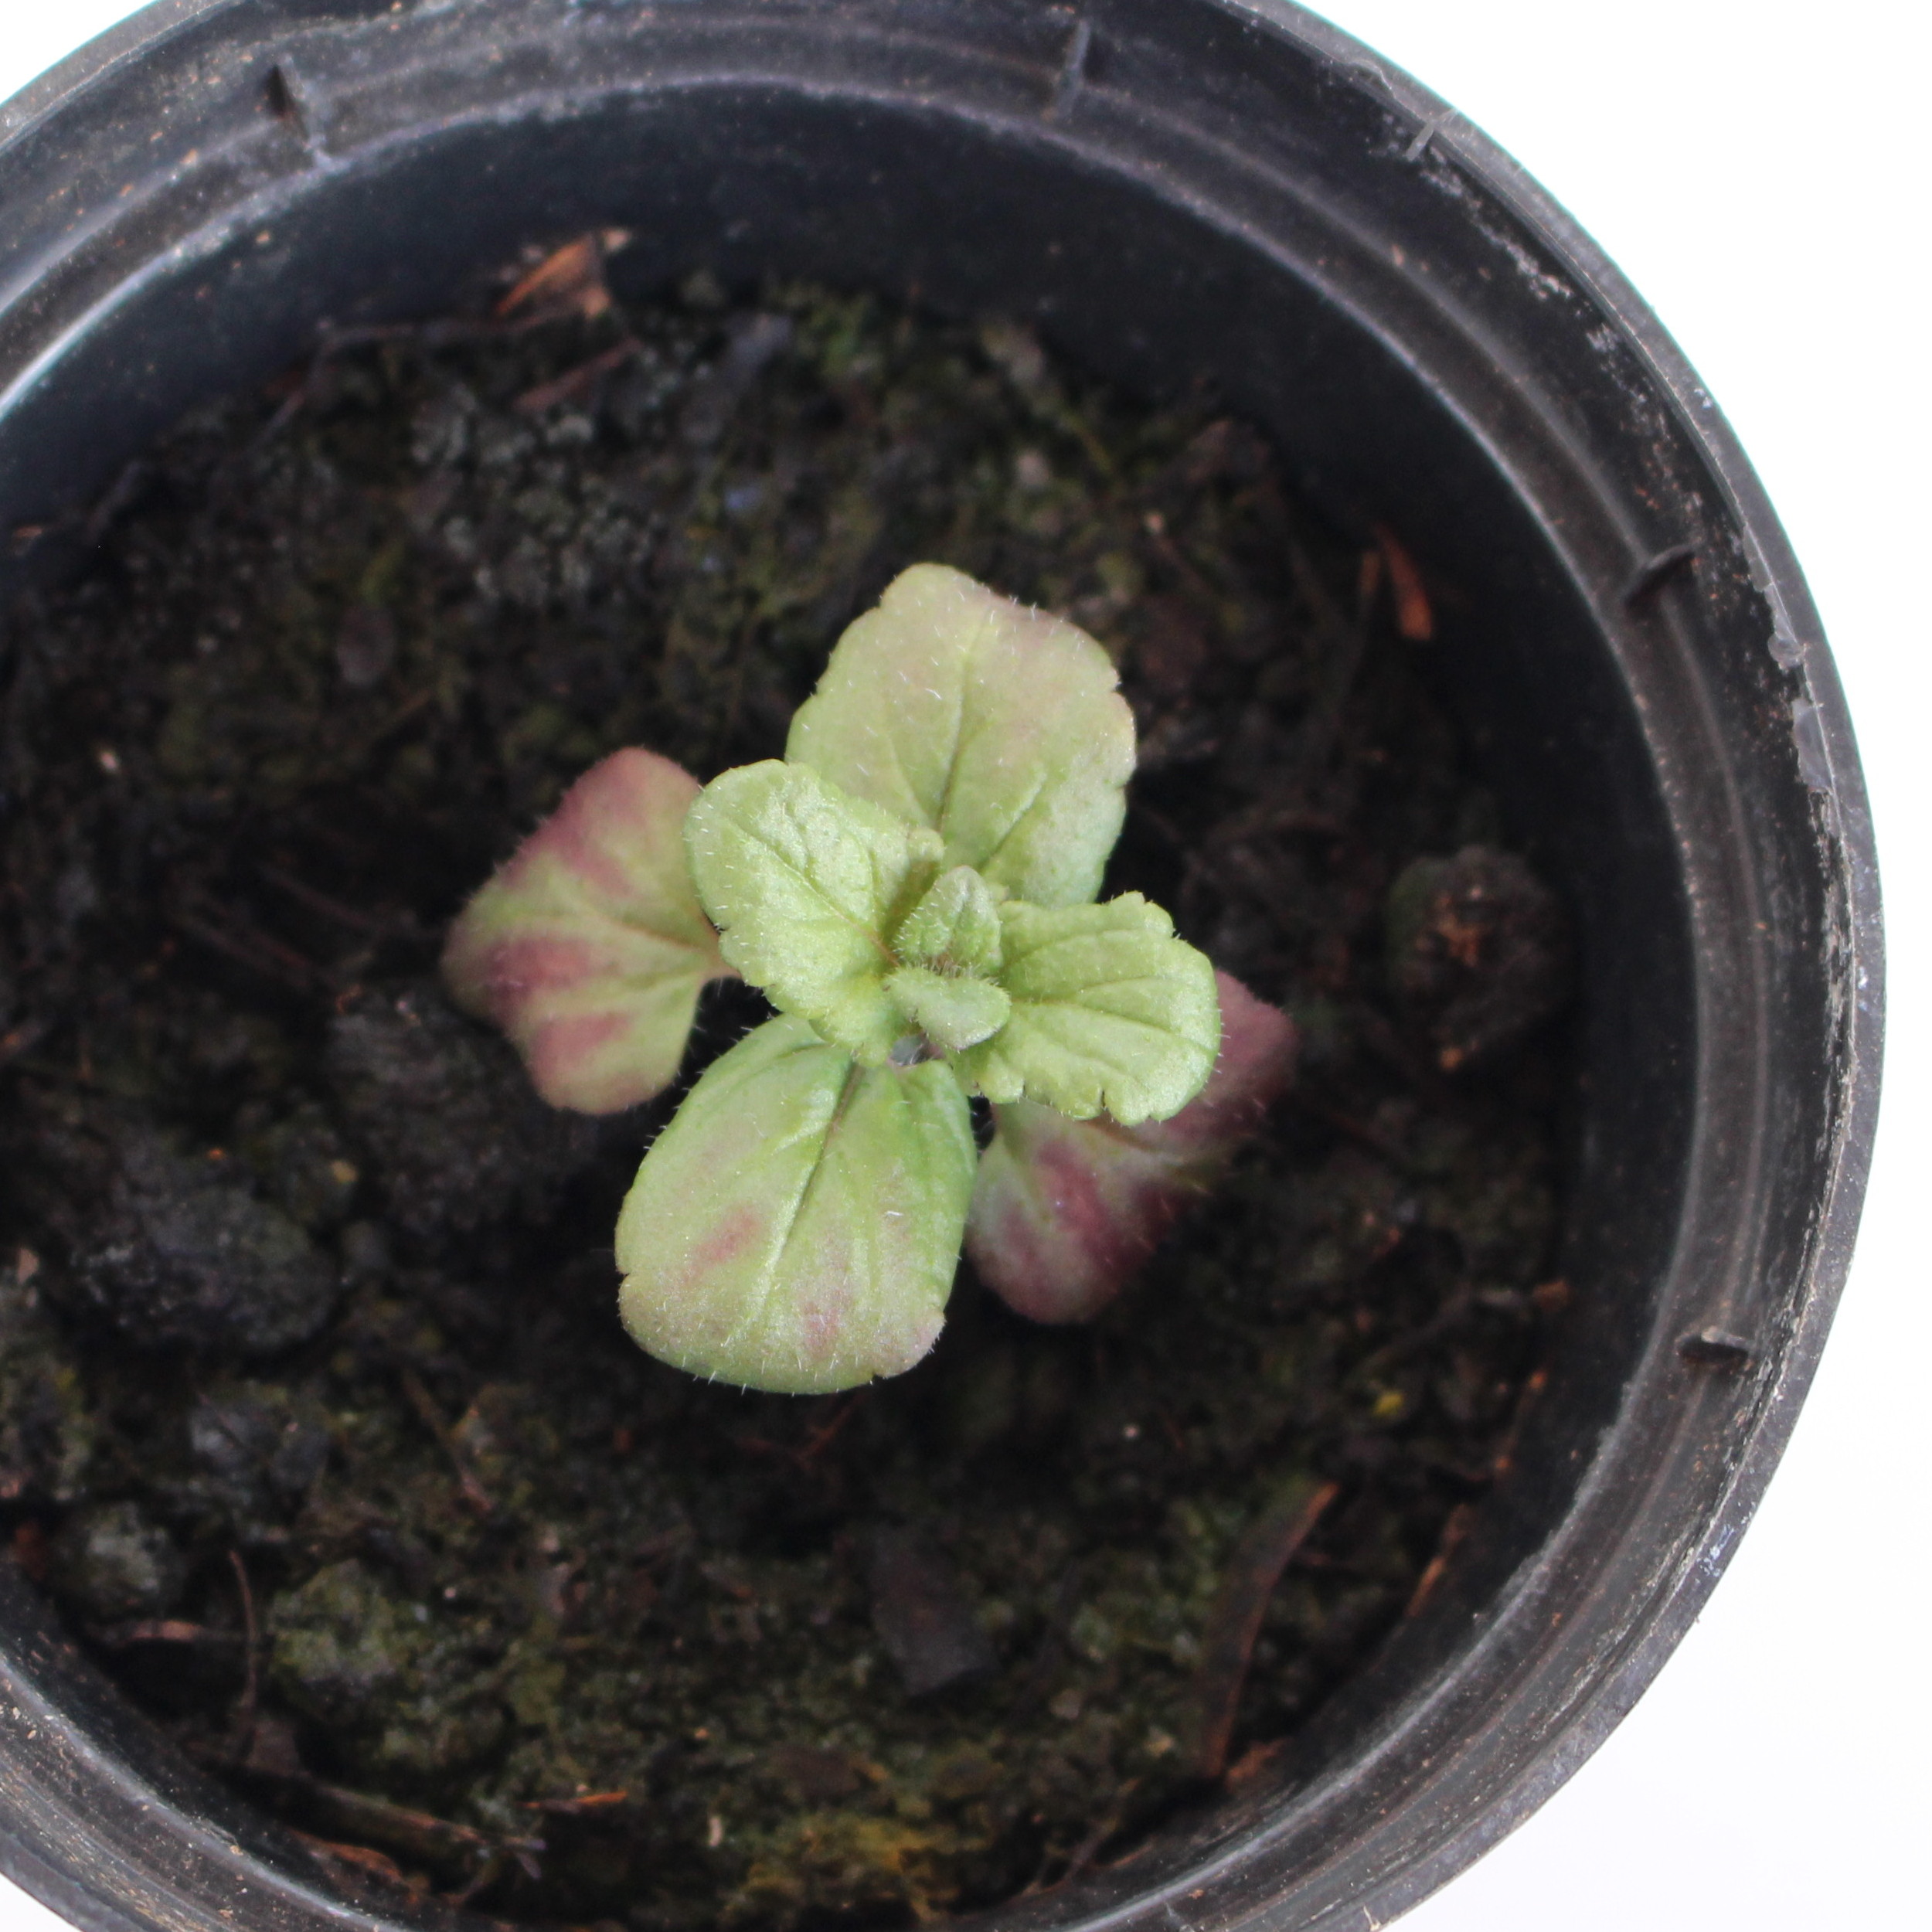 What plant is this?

Veronica persica
